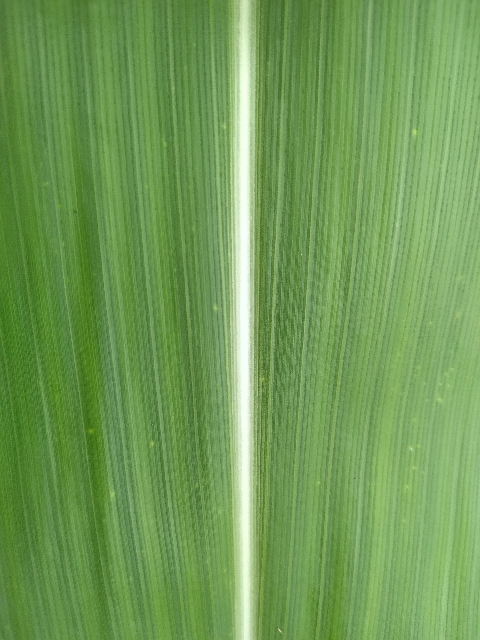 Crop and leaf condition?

maize, healthy
